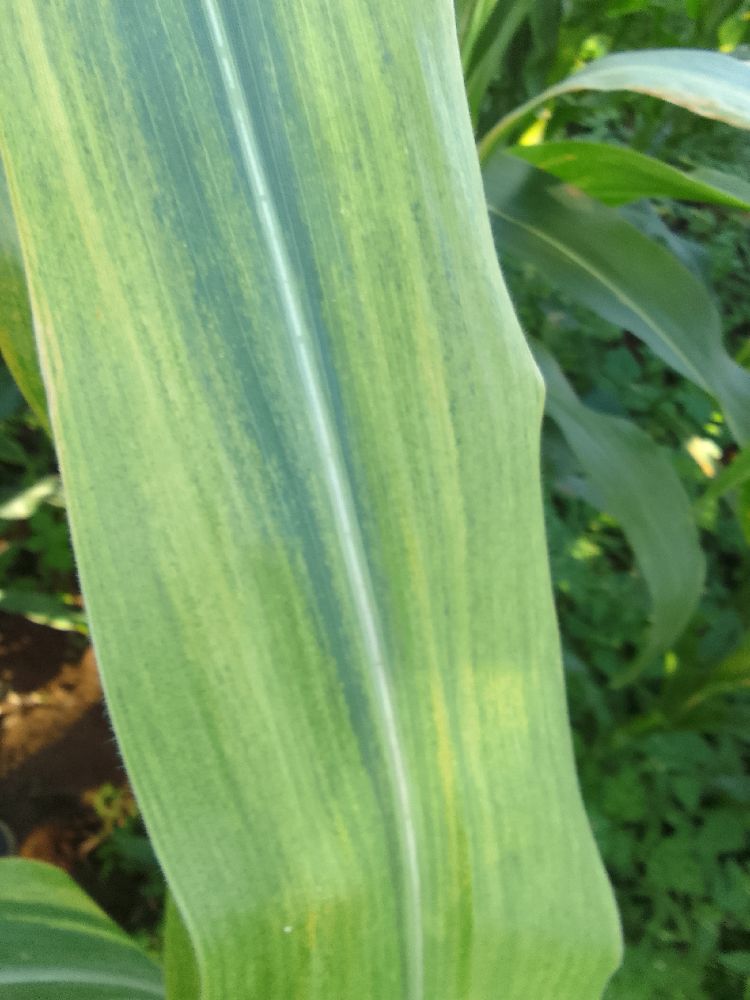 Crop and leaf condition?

maize, maize lethal necrosis
